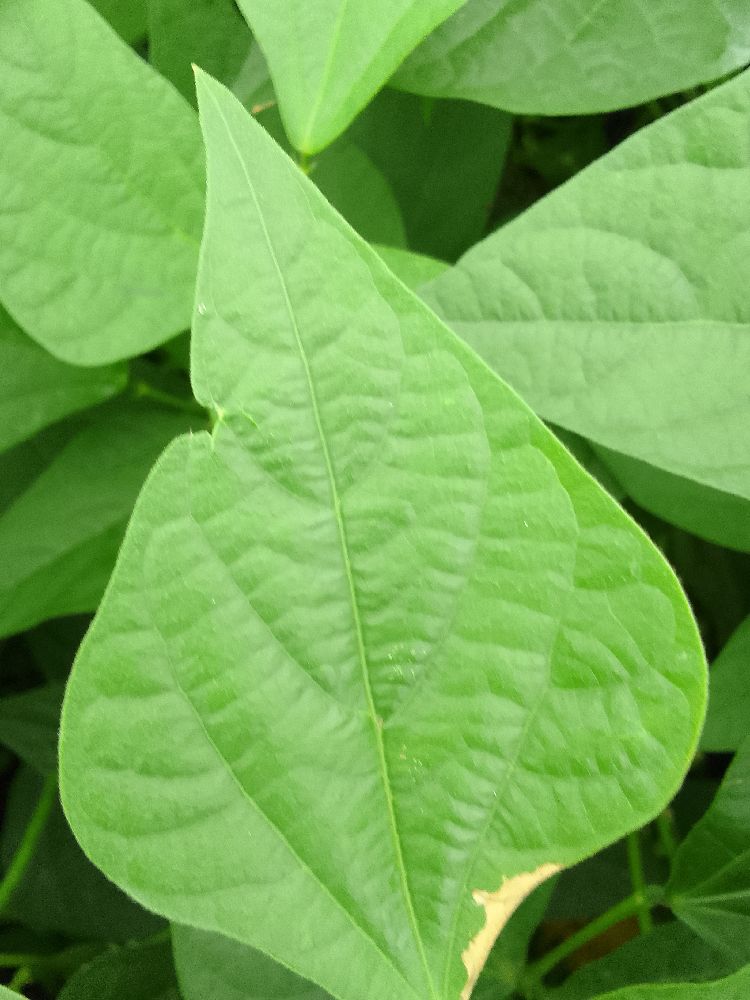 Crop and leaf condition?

common bean, healthy
